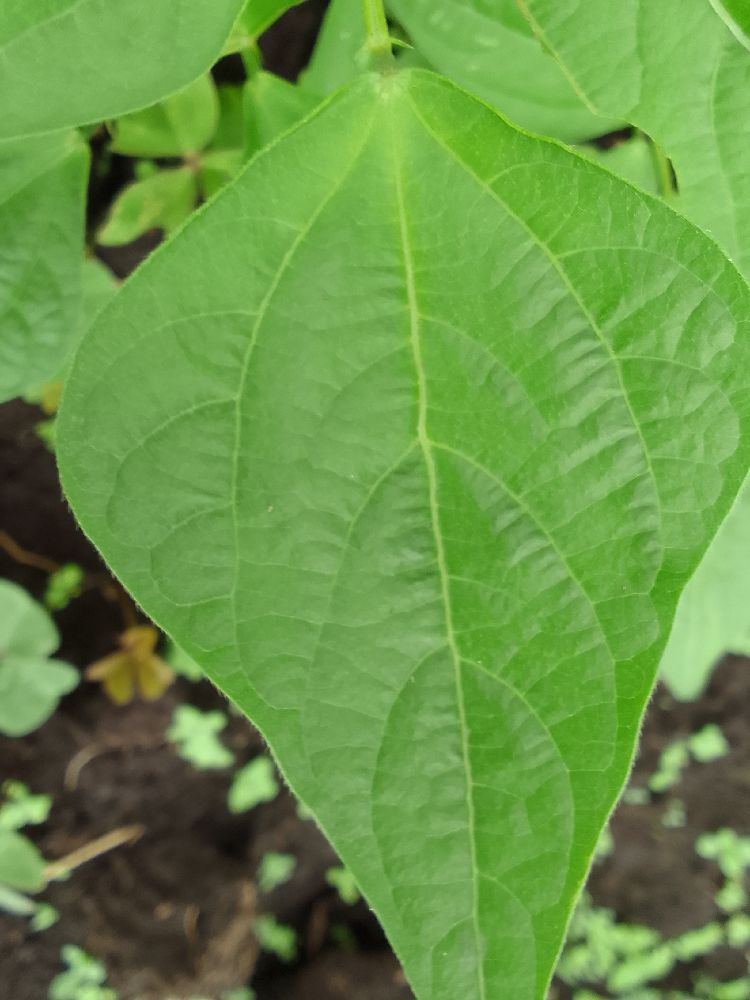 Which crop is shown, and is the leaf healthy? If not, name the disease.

common bean, healthy
